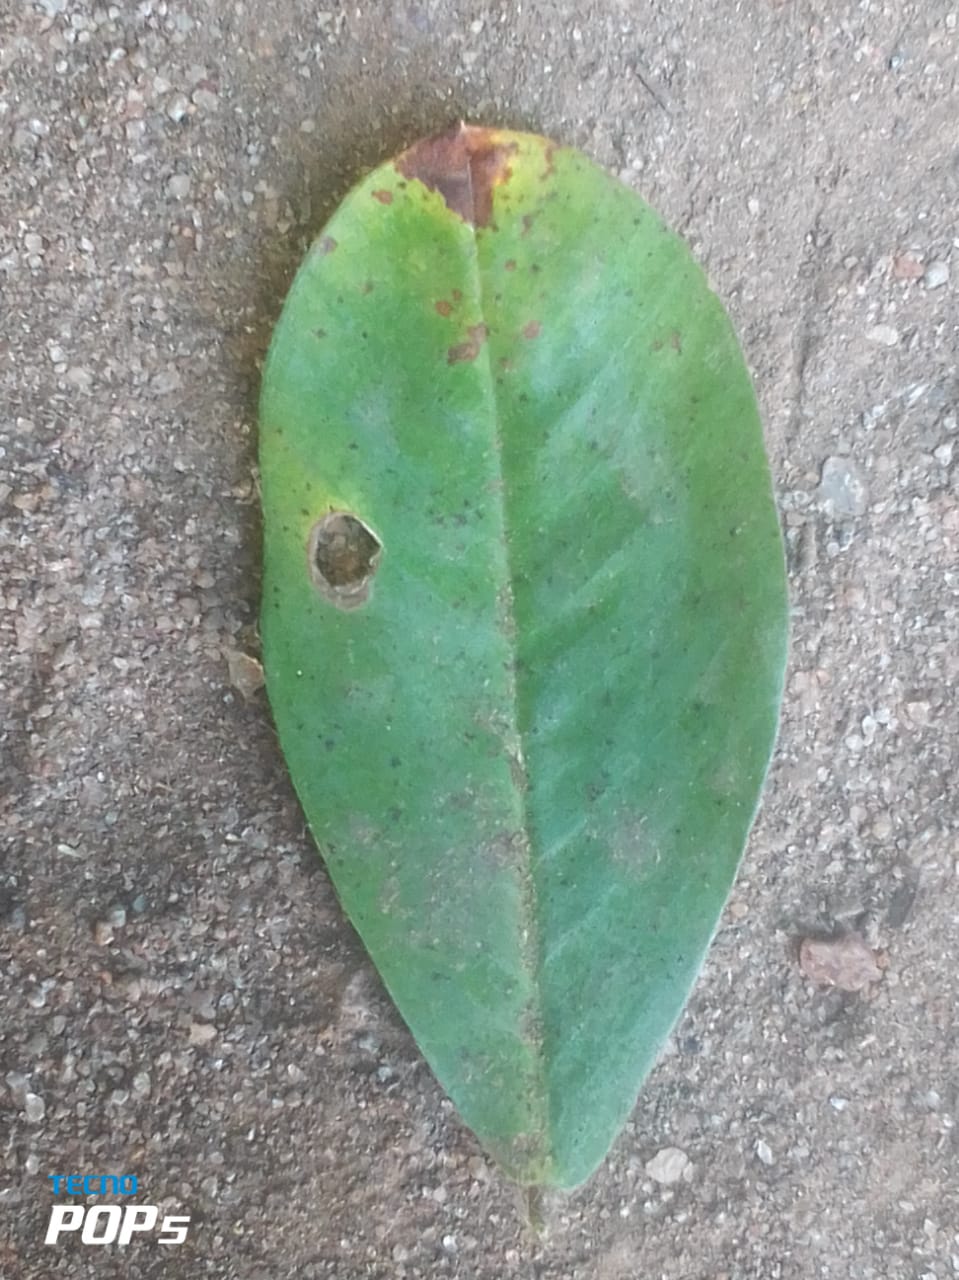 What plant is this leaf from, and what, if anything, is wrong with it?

peanut, phoma arachidicola
